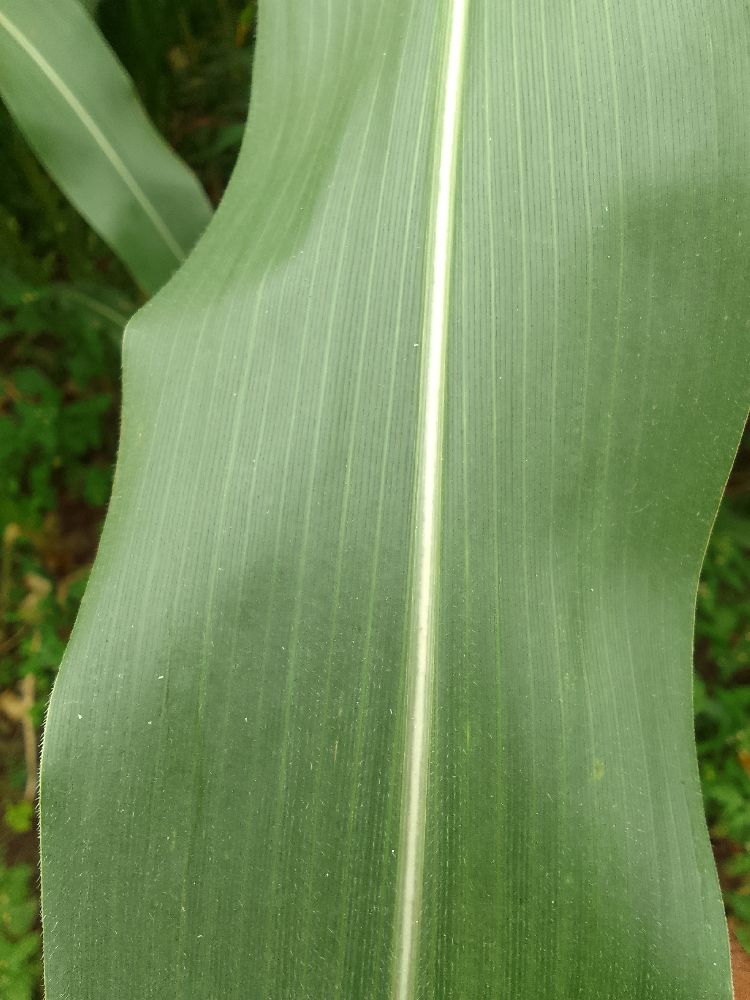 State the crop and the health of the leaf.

maize, healthy
